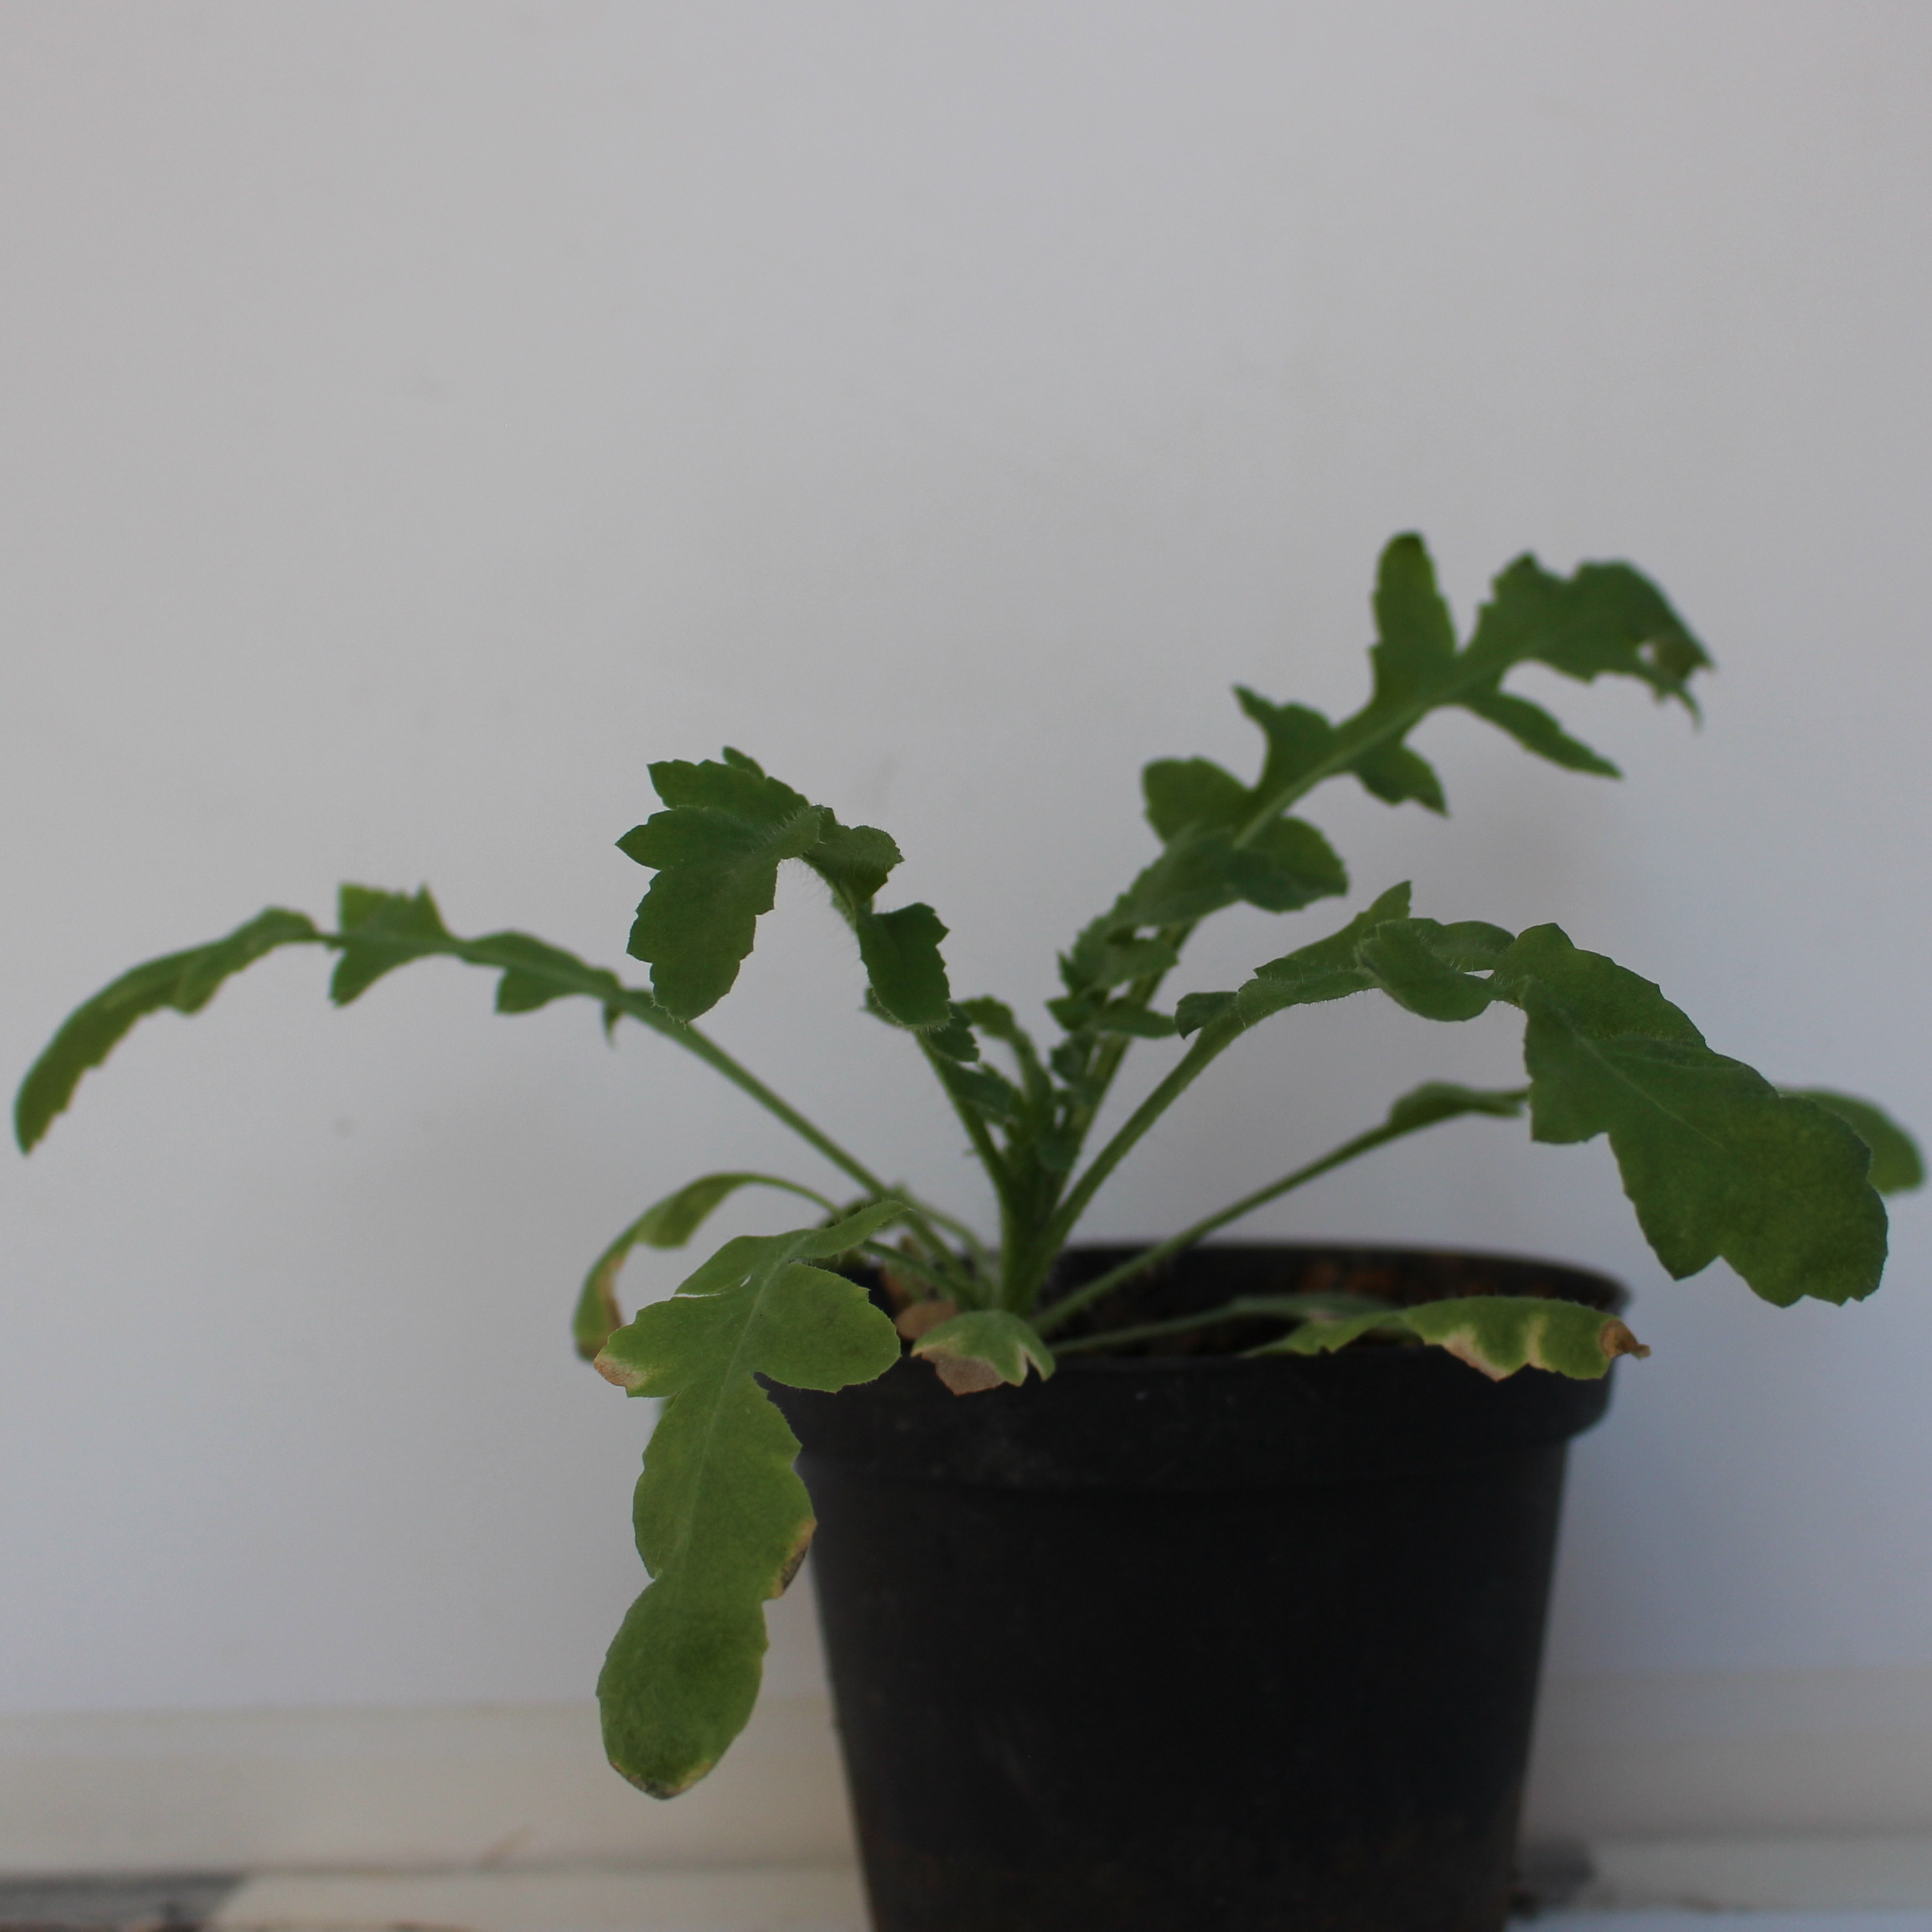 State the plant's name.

Papaver rhoeas
